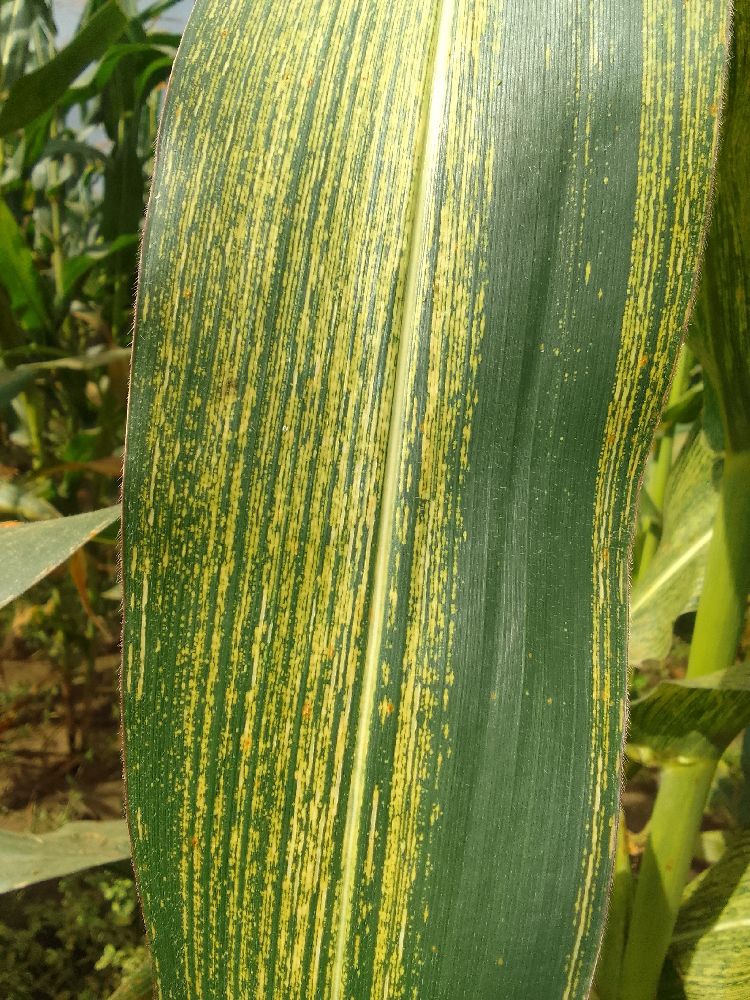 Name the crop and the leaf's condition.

maize, maize streak virus
